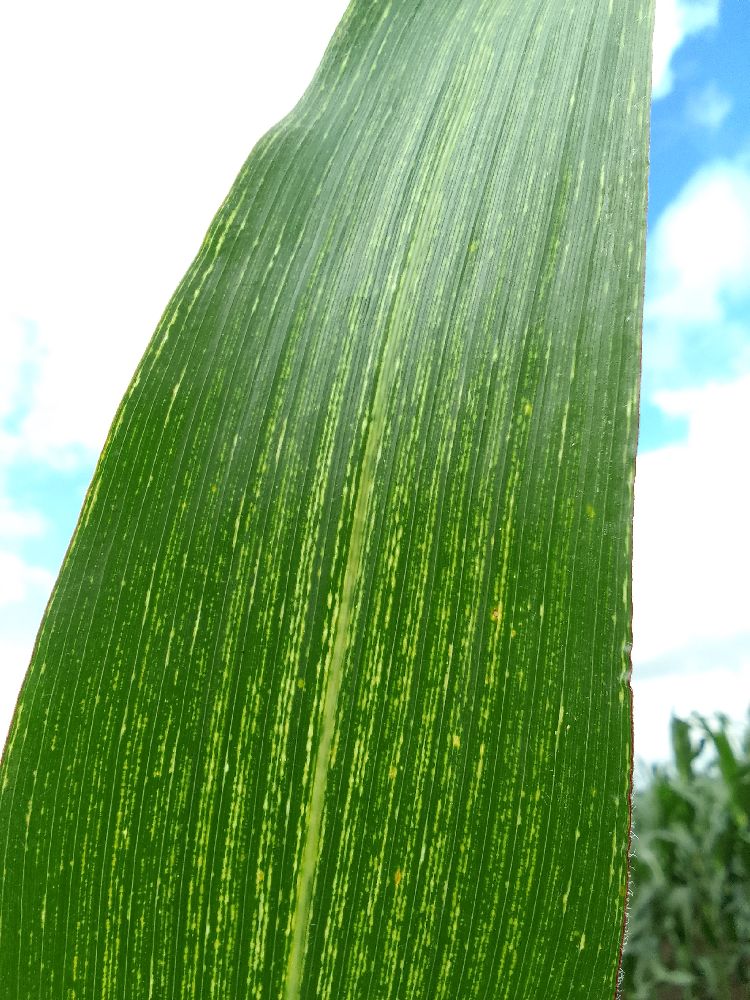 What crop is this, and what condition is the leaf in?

maize, maize streak virus
